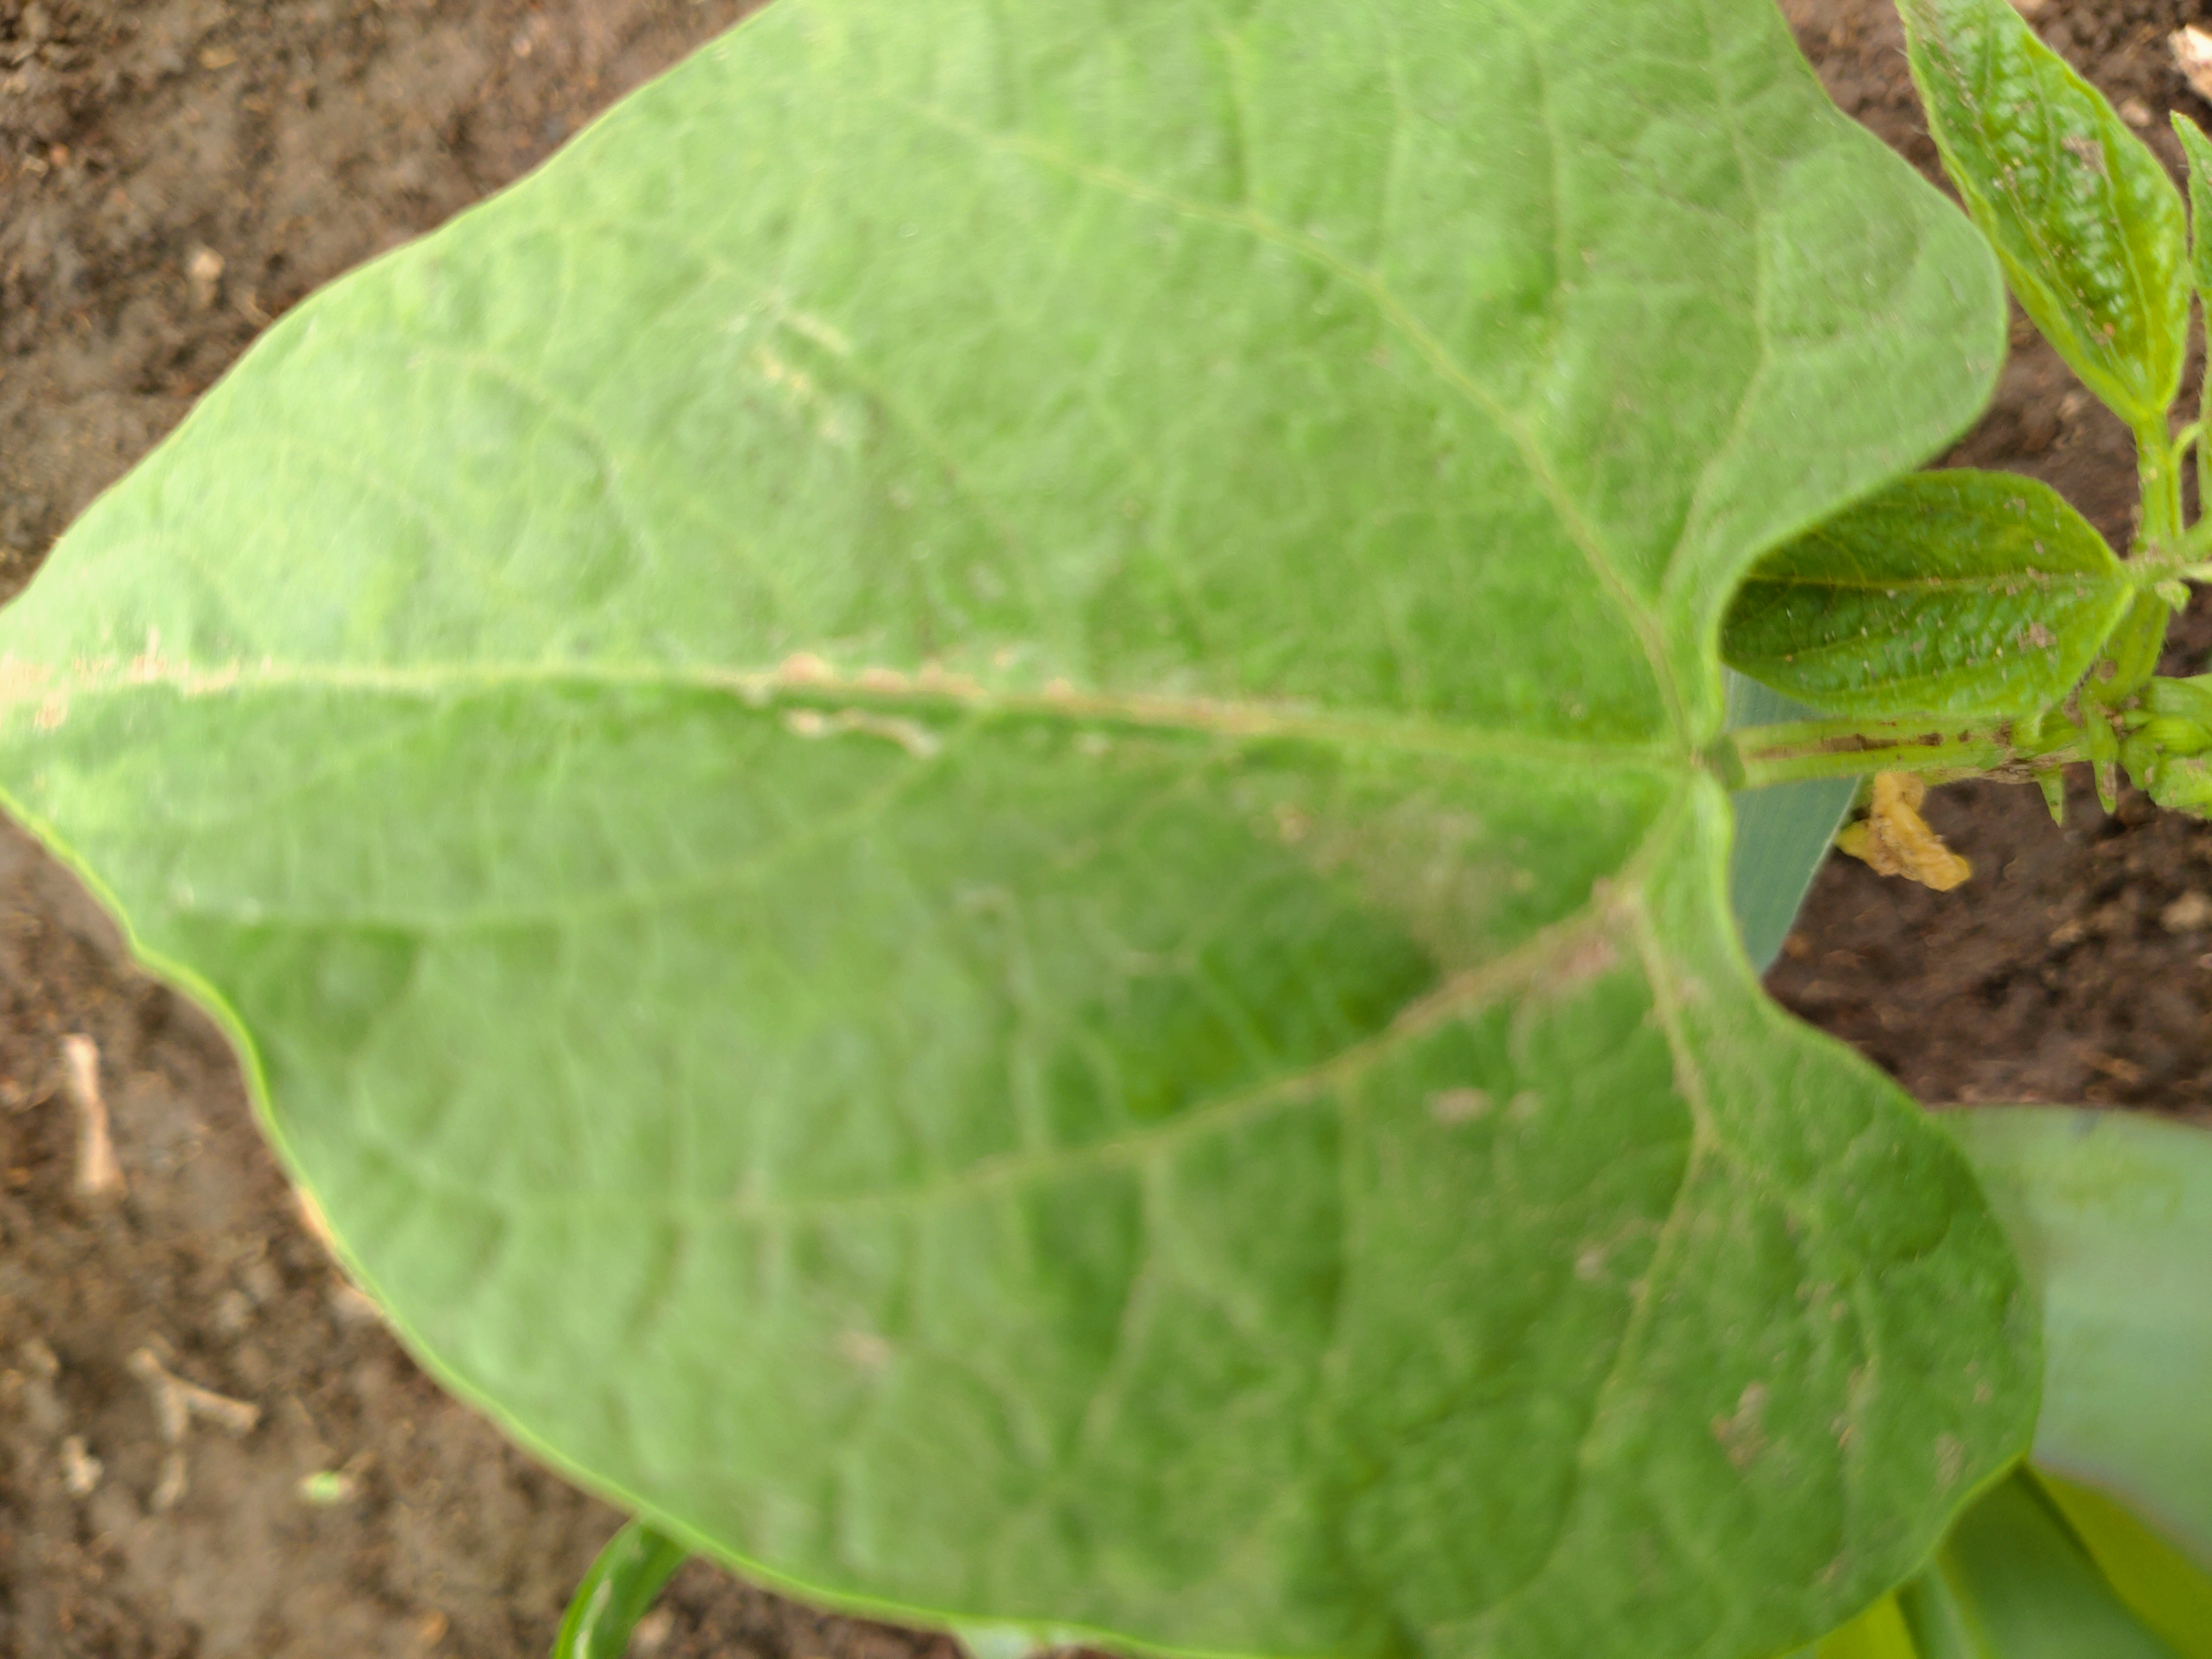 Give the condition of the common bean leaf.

healthy
